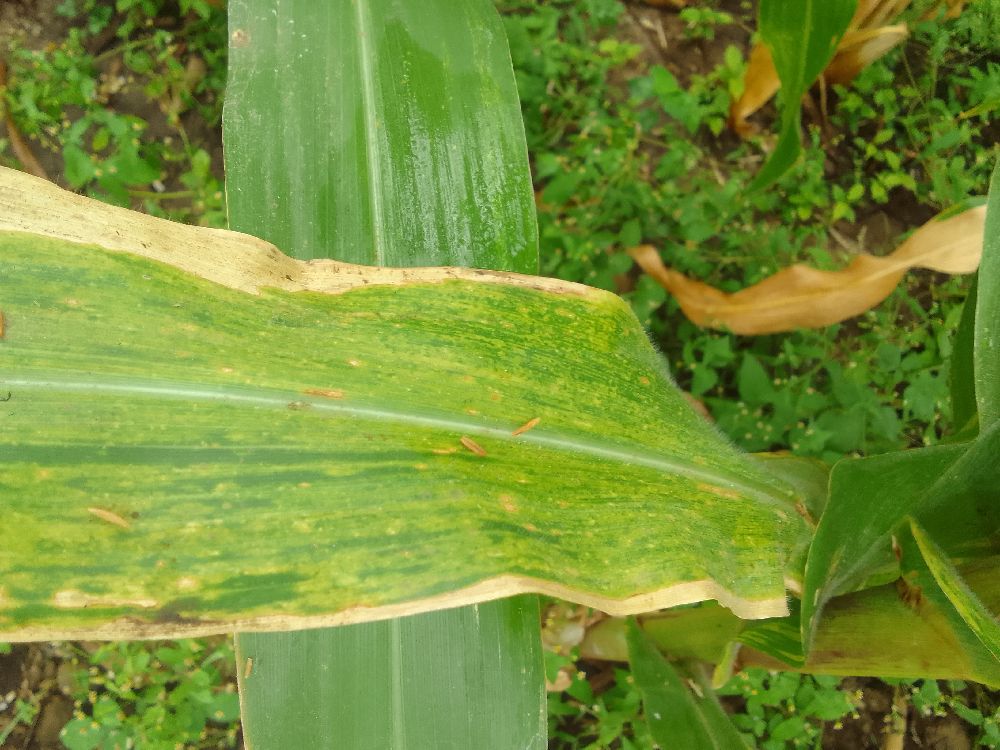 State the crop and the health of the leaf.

maize, maize lethal necrosis
